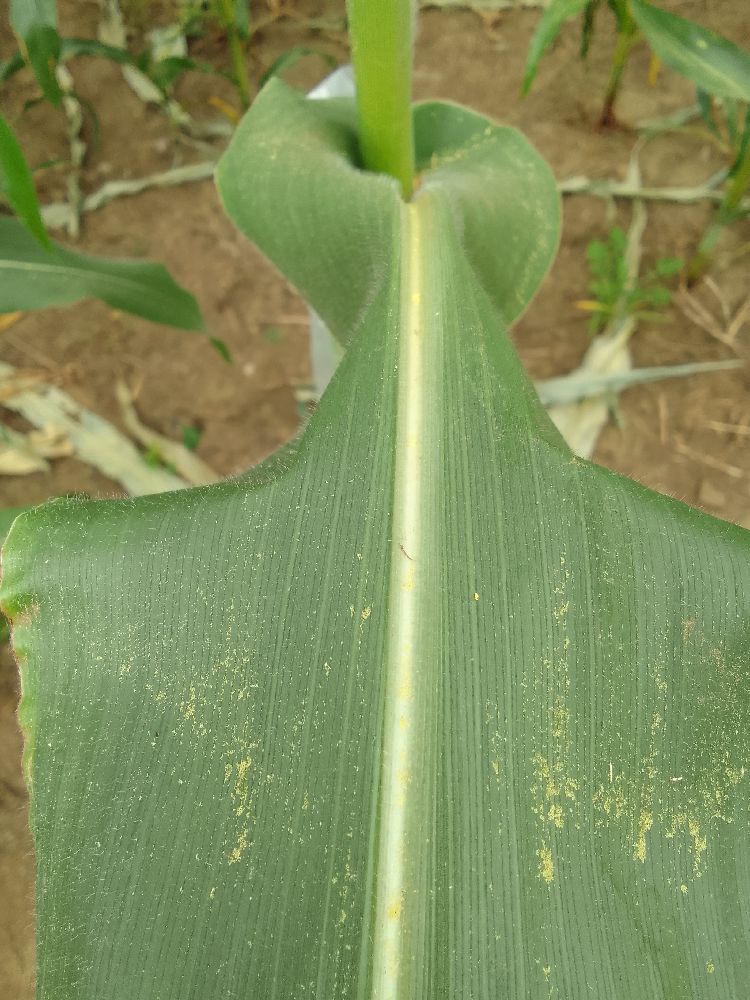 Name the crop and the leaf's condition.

maize, healthy
